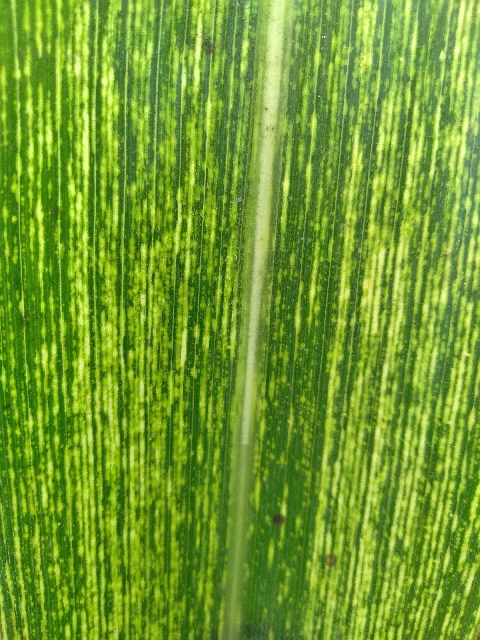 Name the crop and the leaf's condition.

maize, maize streak virus
